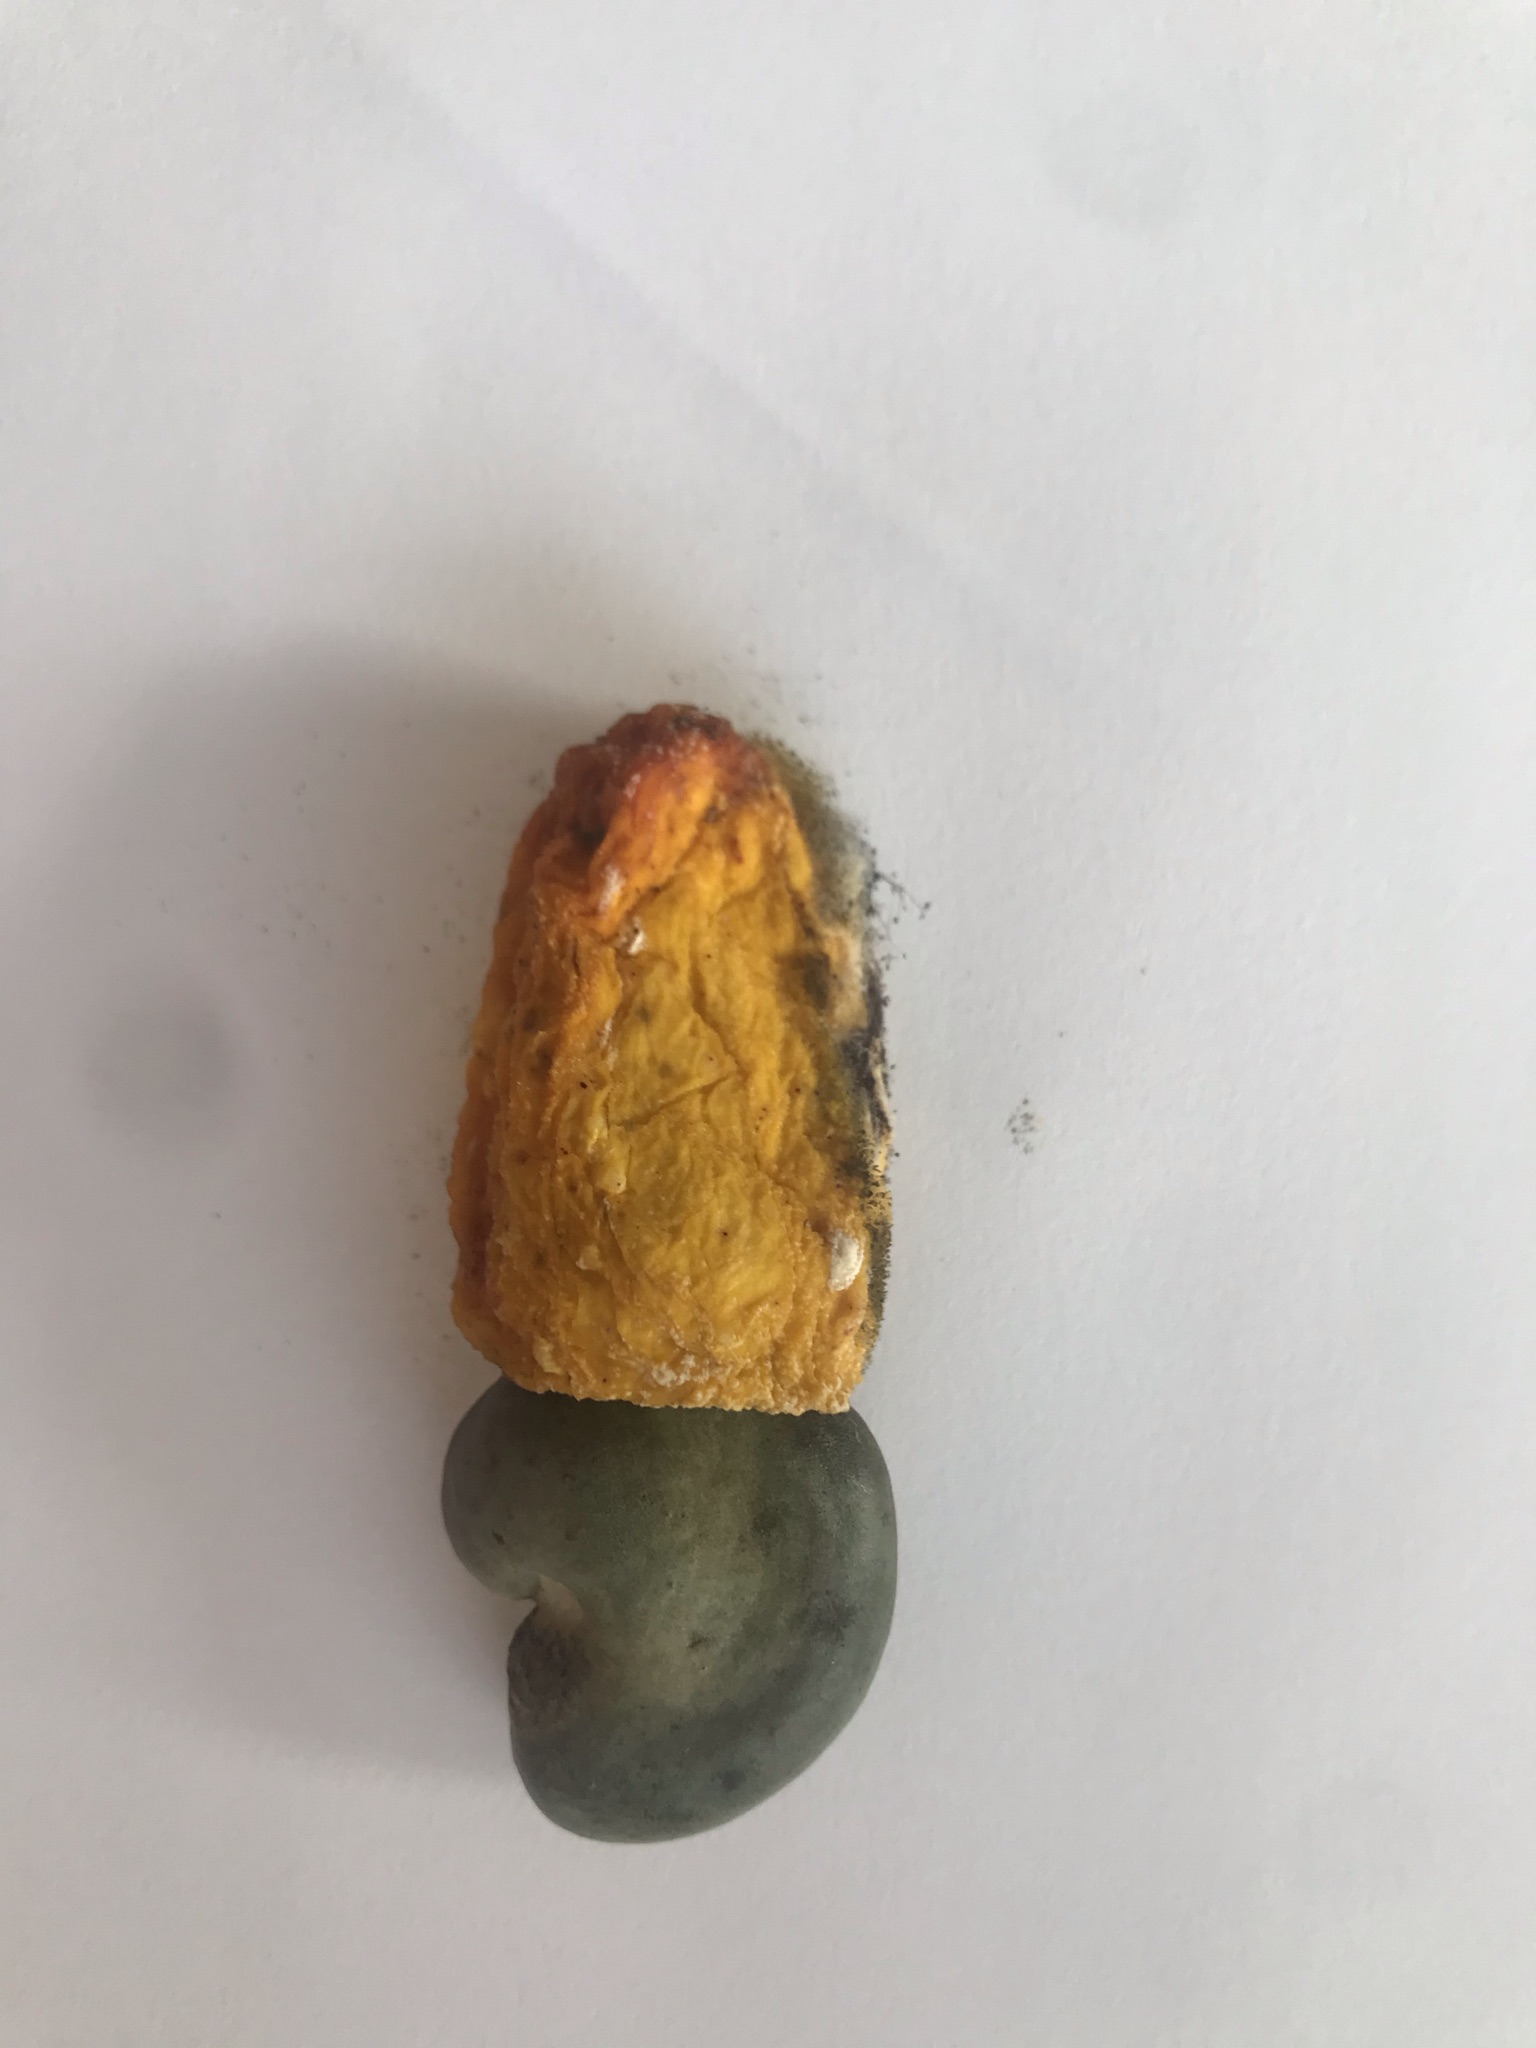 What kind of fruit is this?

caju amarelo
